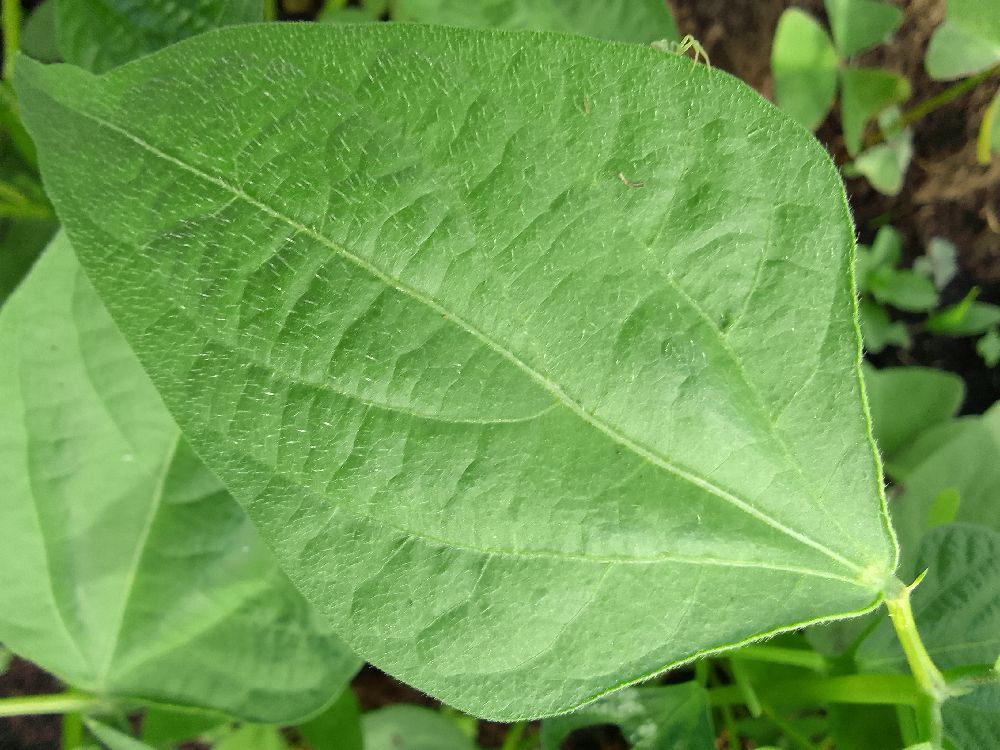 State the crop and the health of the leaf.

common bean, healthy
